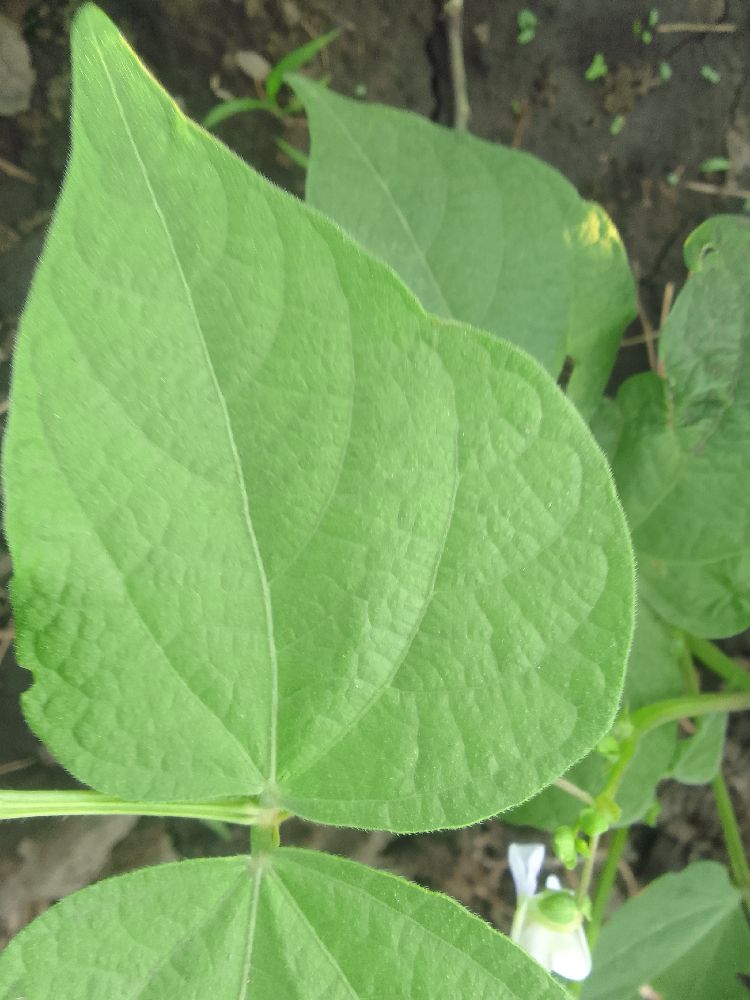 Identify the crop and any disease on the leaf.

common bean, healthy
